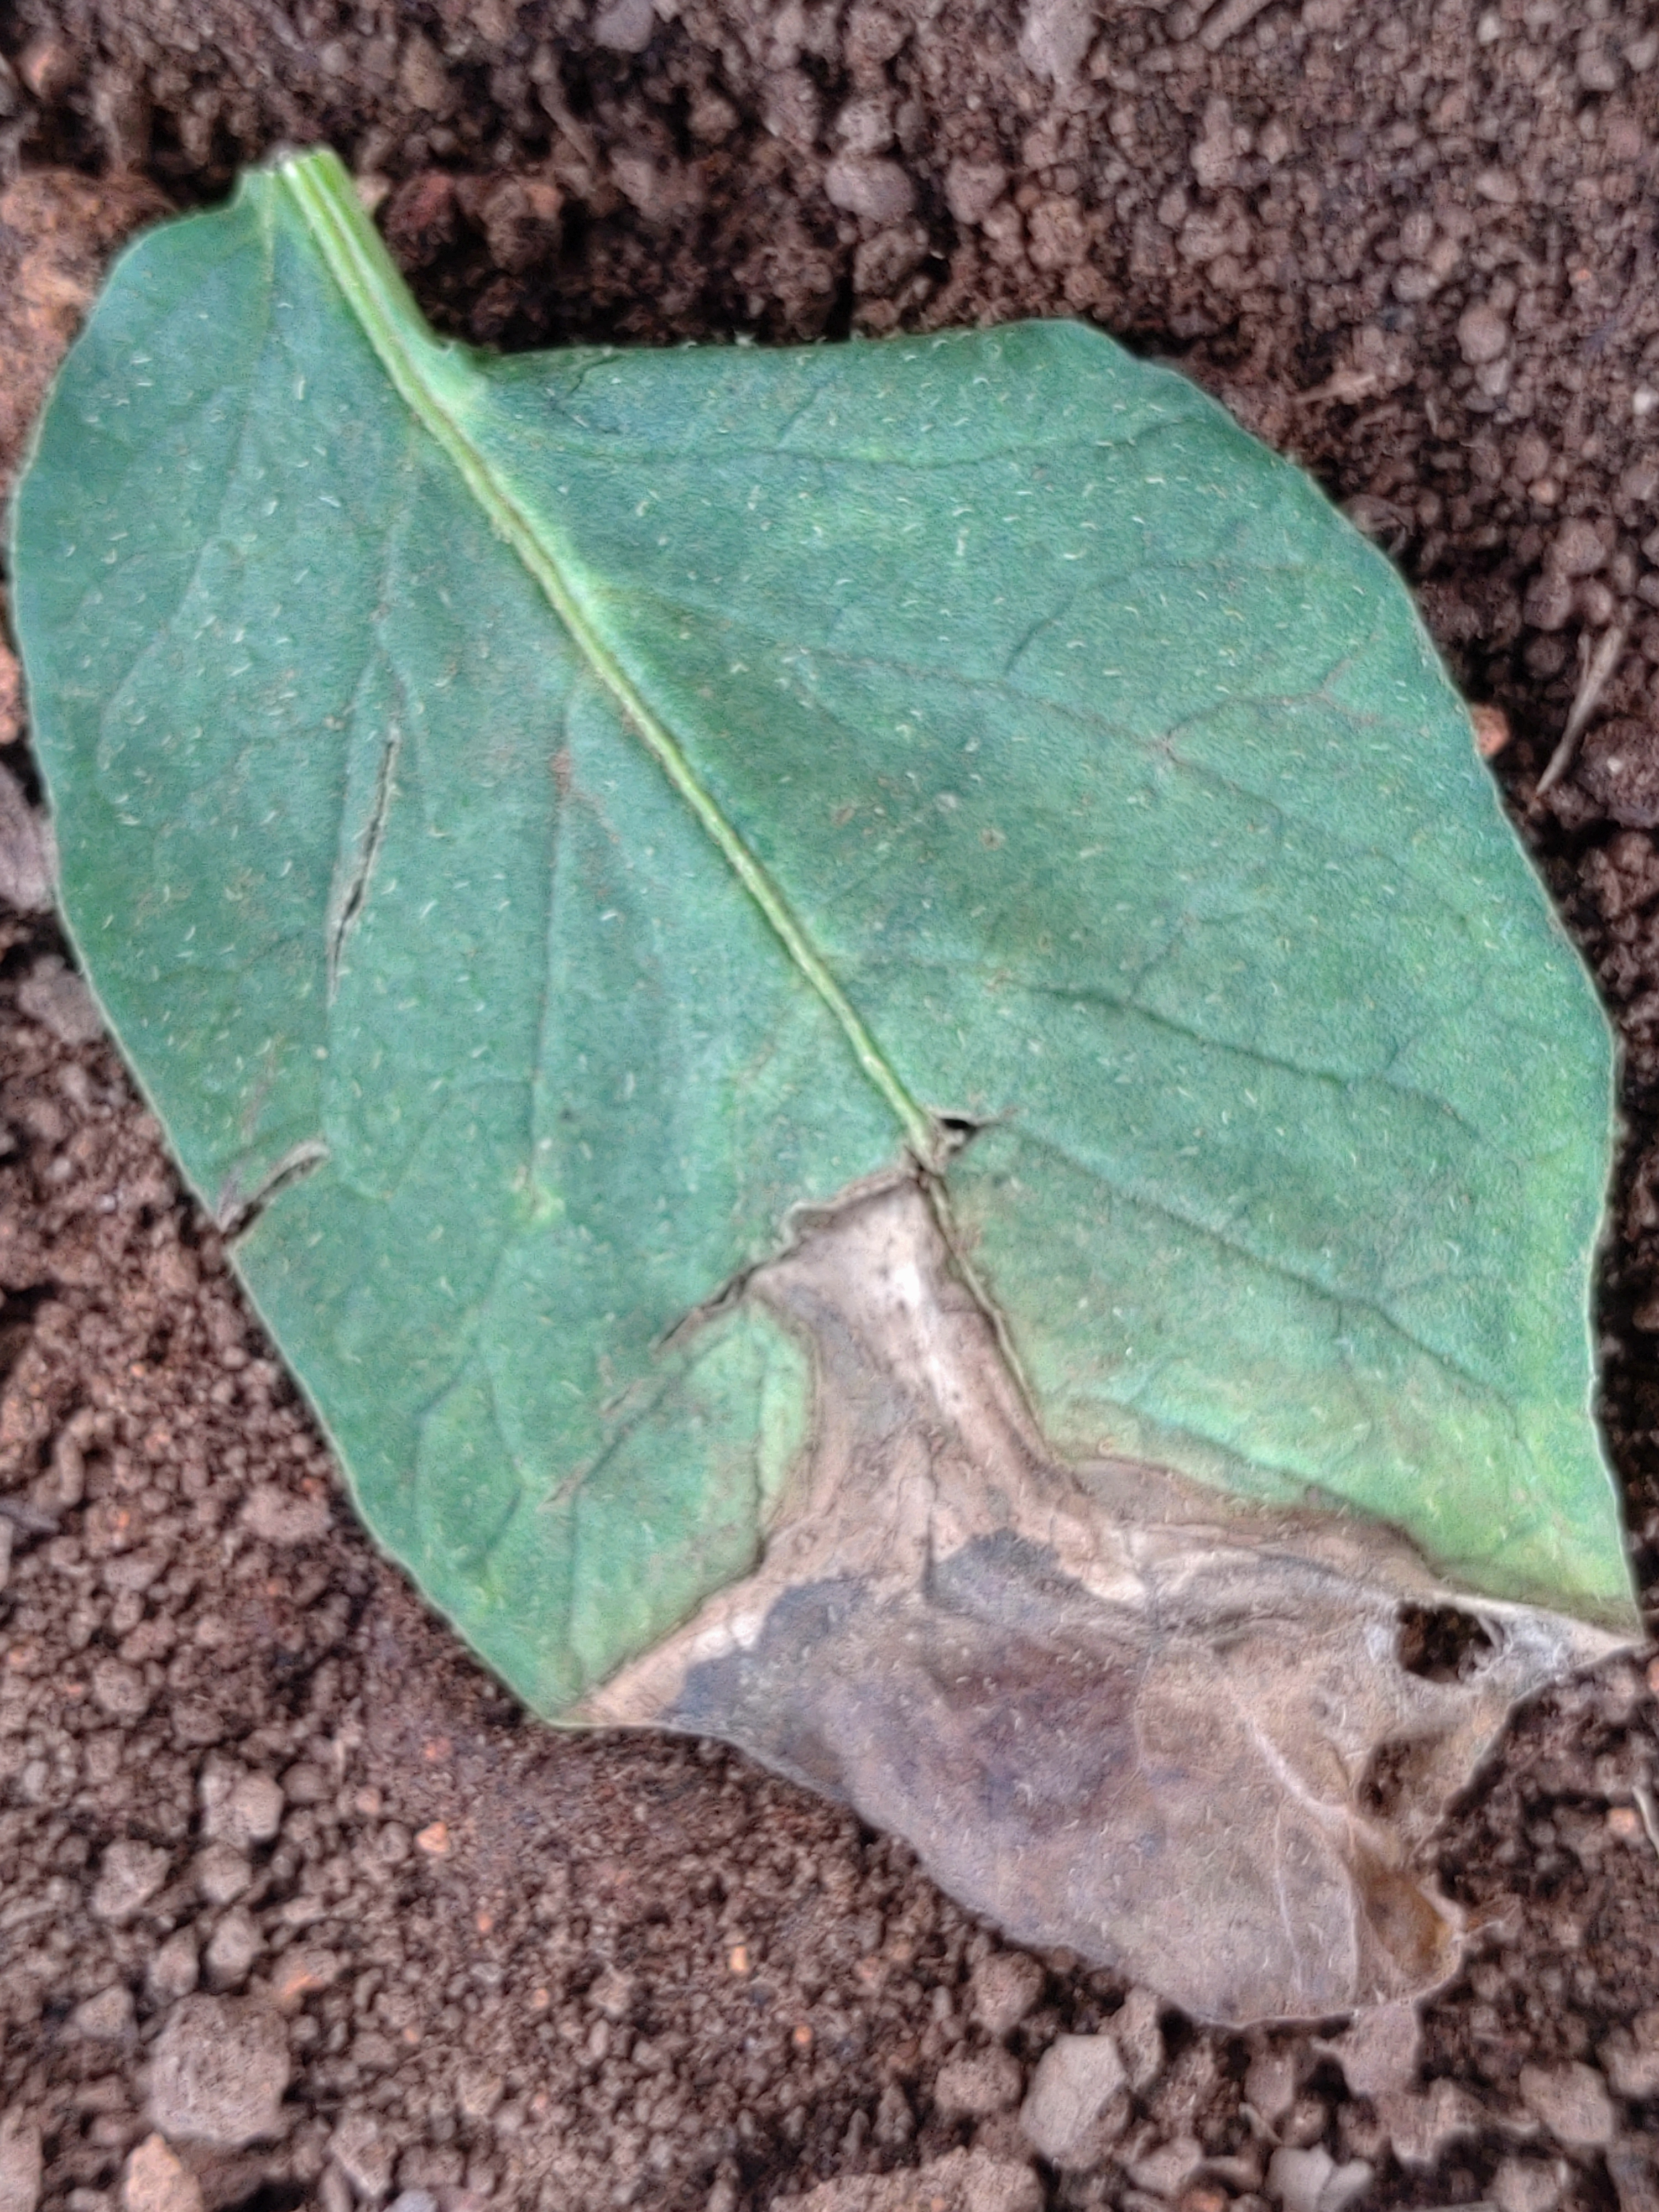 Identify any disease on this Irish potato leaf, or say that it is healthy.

early blight
